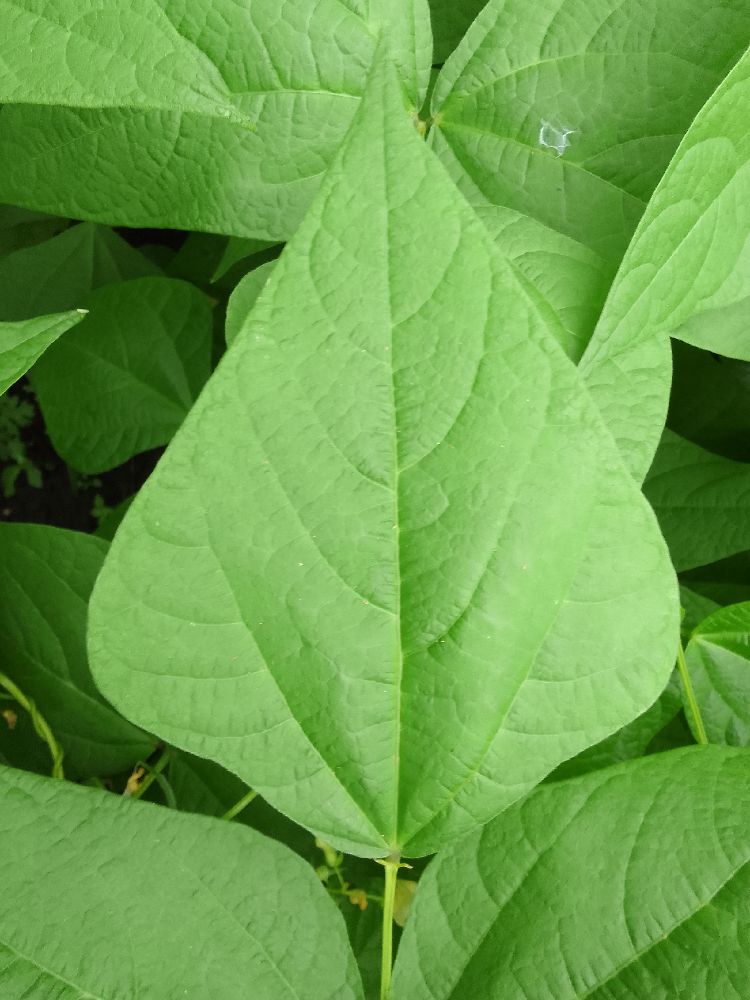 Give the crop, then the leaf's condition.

common bean, healthy
